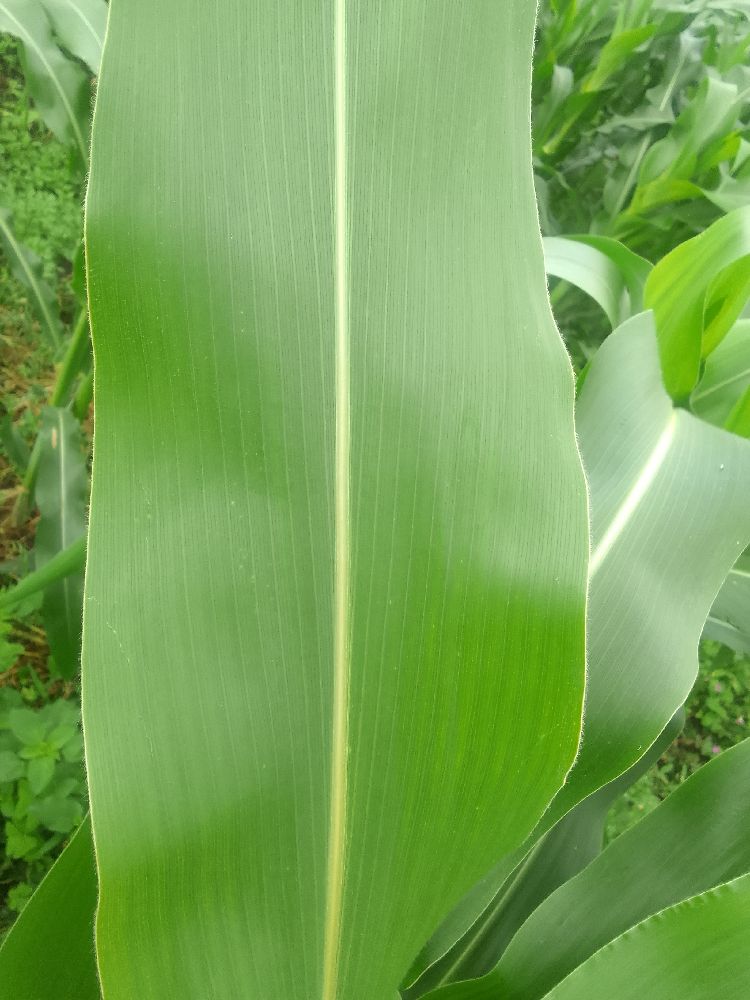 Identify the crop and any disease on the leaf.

maize, healthy
